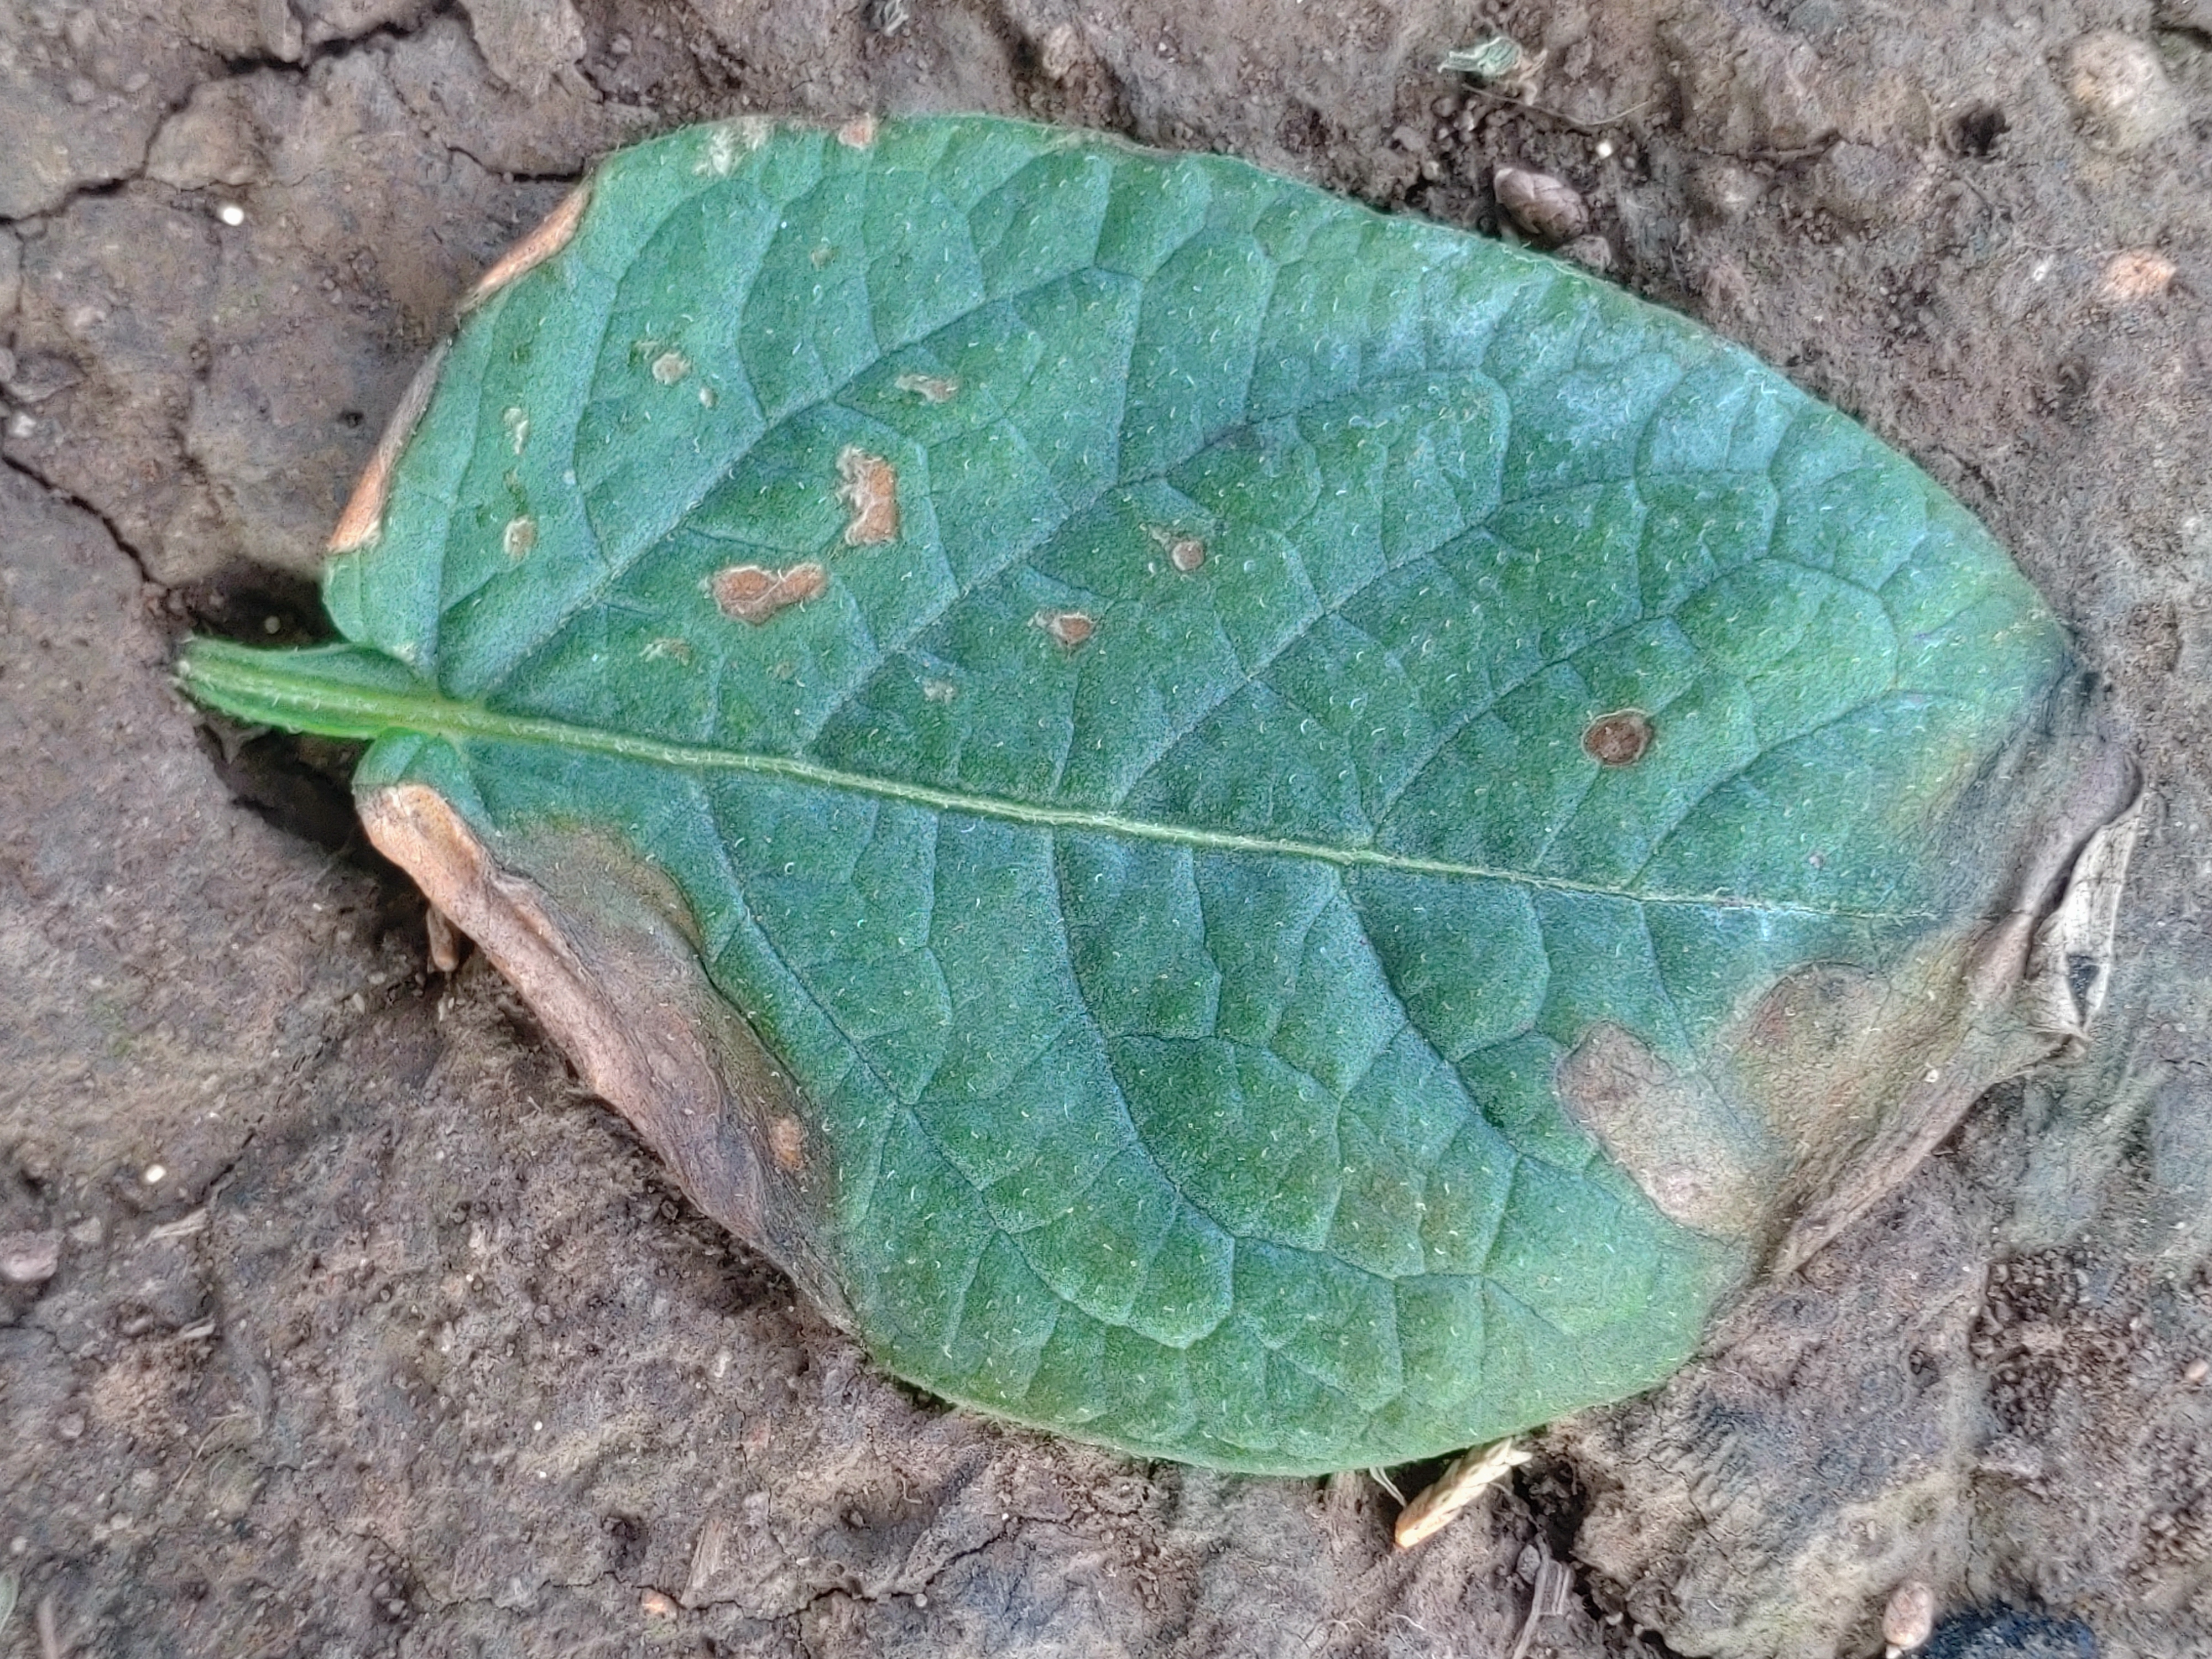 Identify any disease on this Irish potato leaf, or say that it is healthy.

early blight
